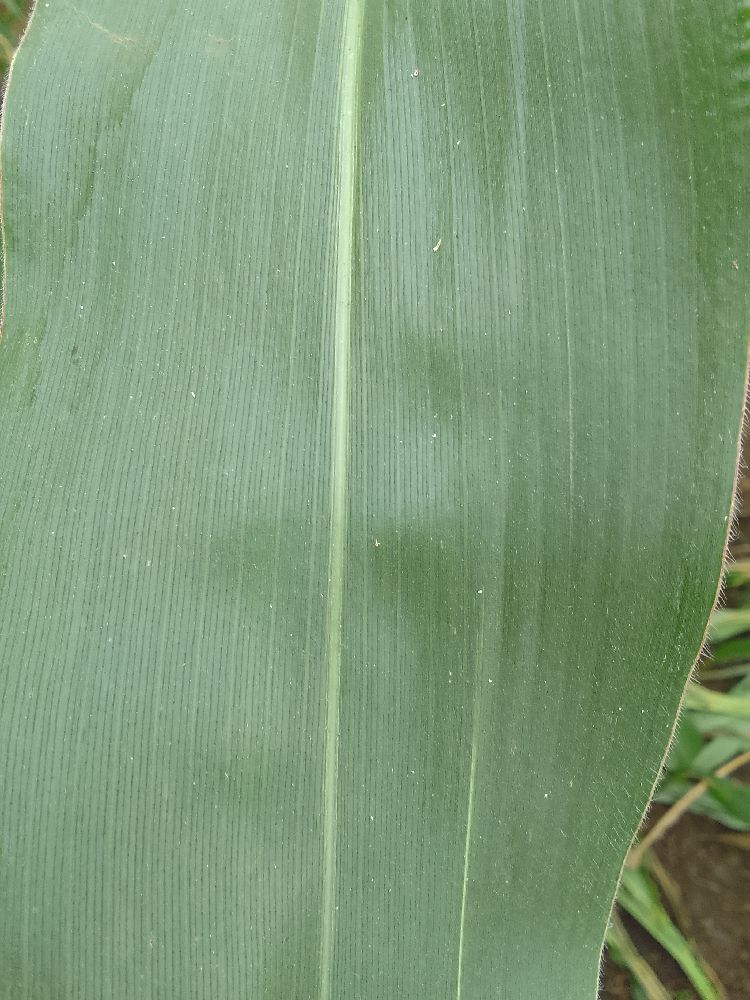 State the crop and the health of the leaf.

maize, healthy
